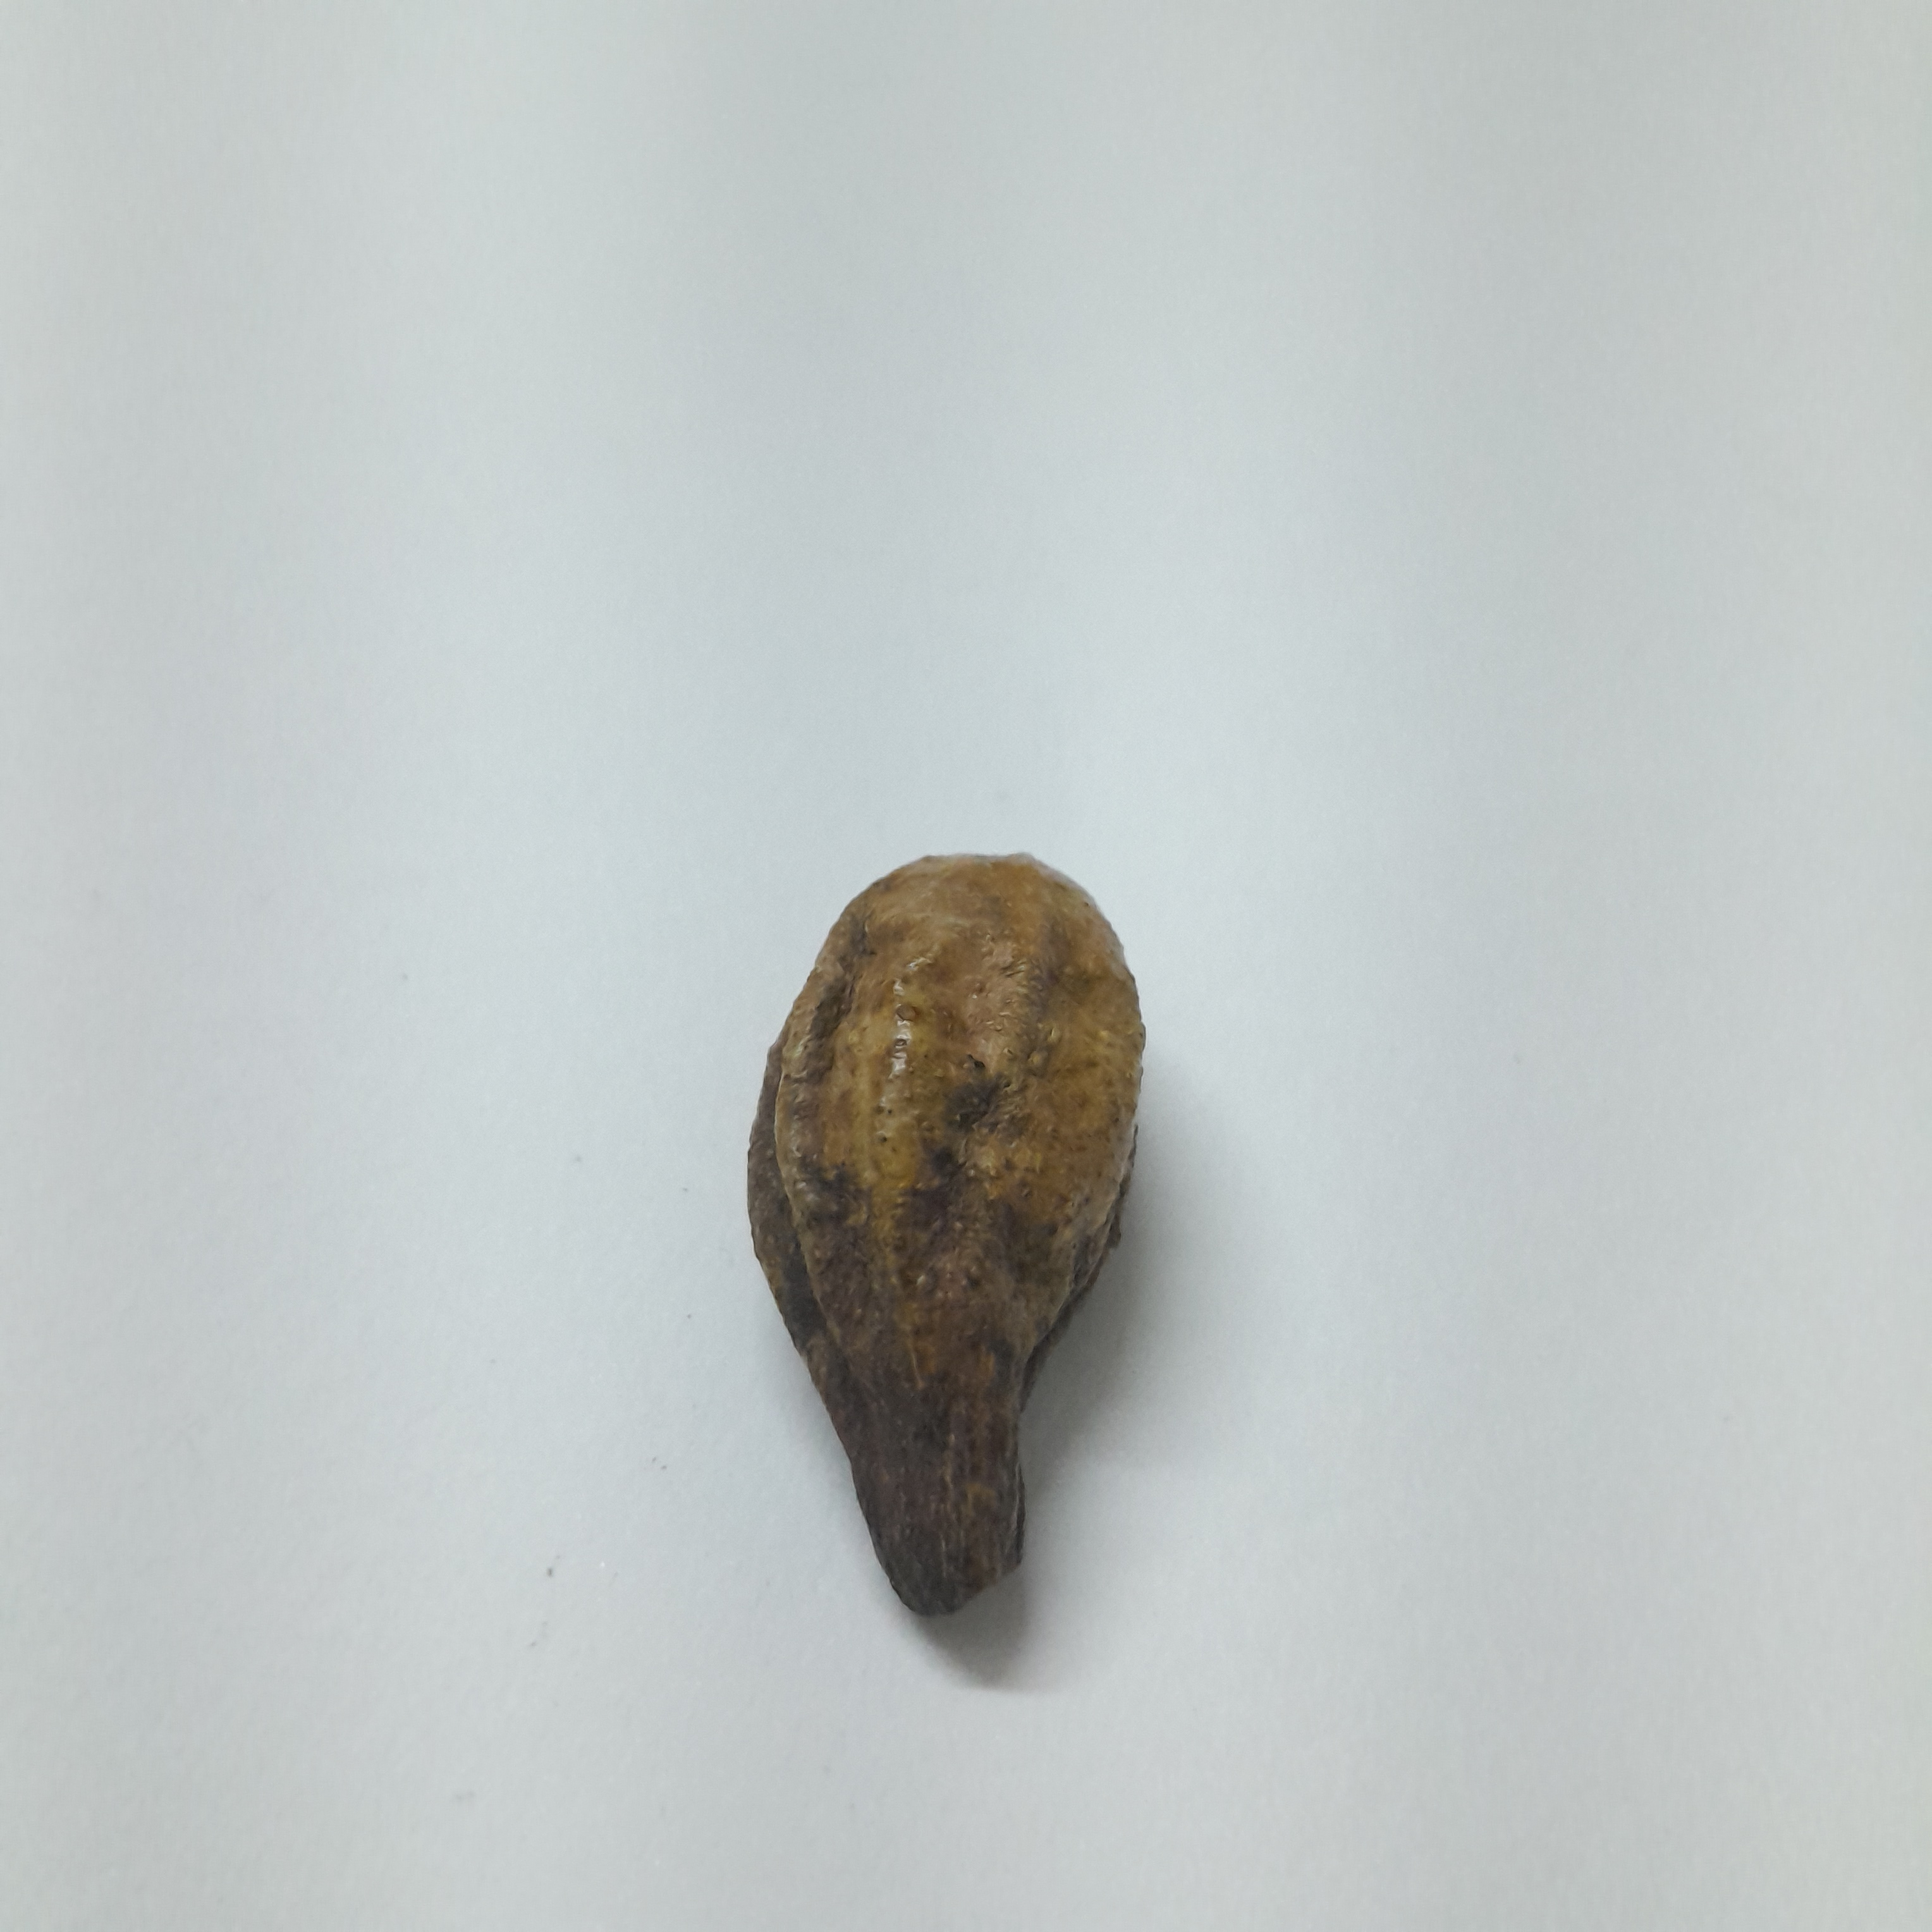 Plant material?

hirdaa
